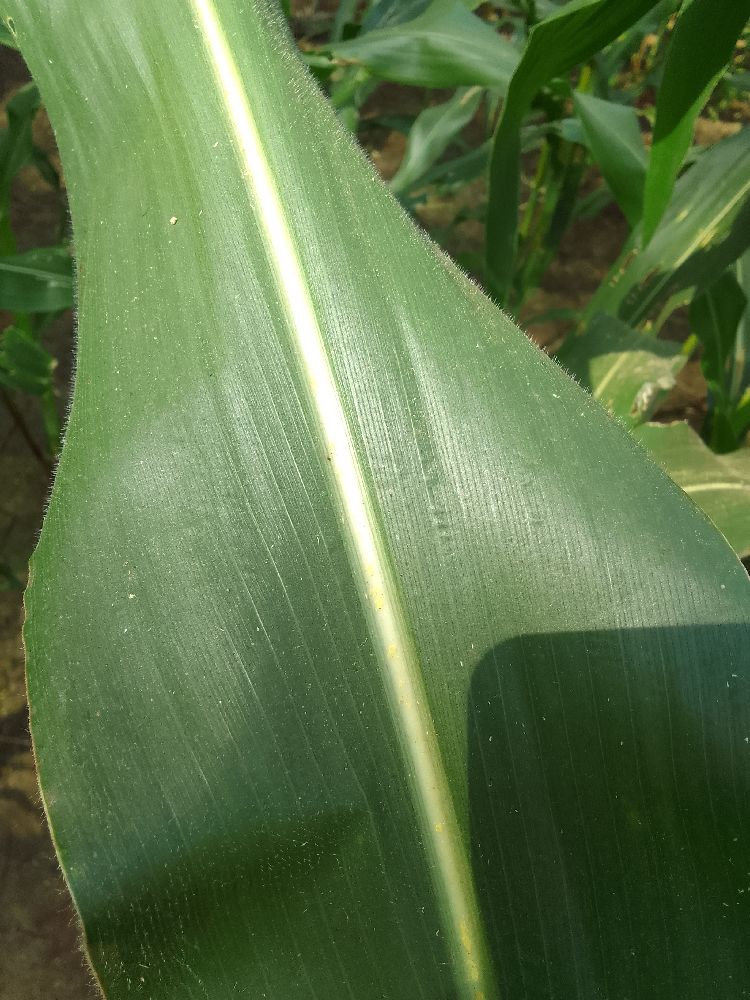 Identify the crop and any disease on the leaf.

maize, healthy
